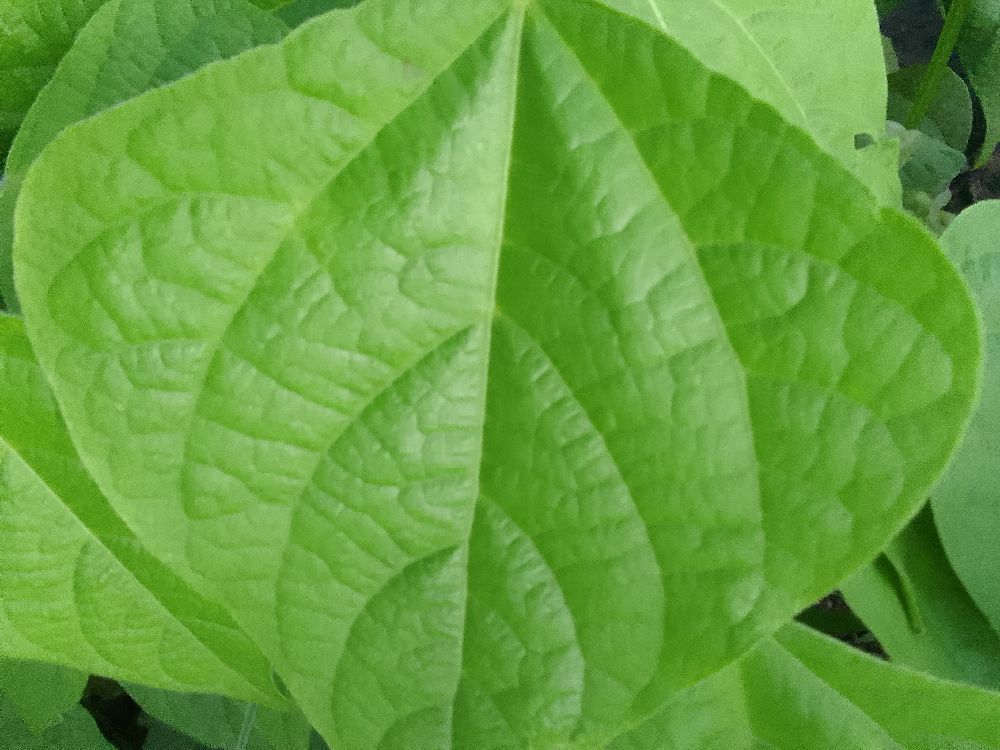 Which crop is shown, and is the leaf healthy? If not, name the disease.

common bean, healthy
